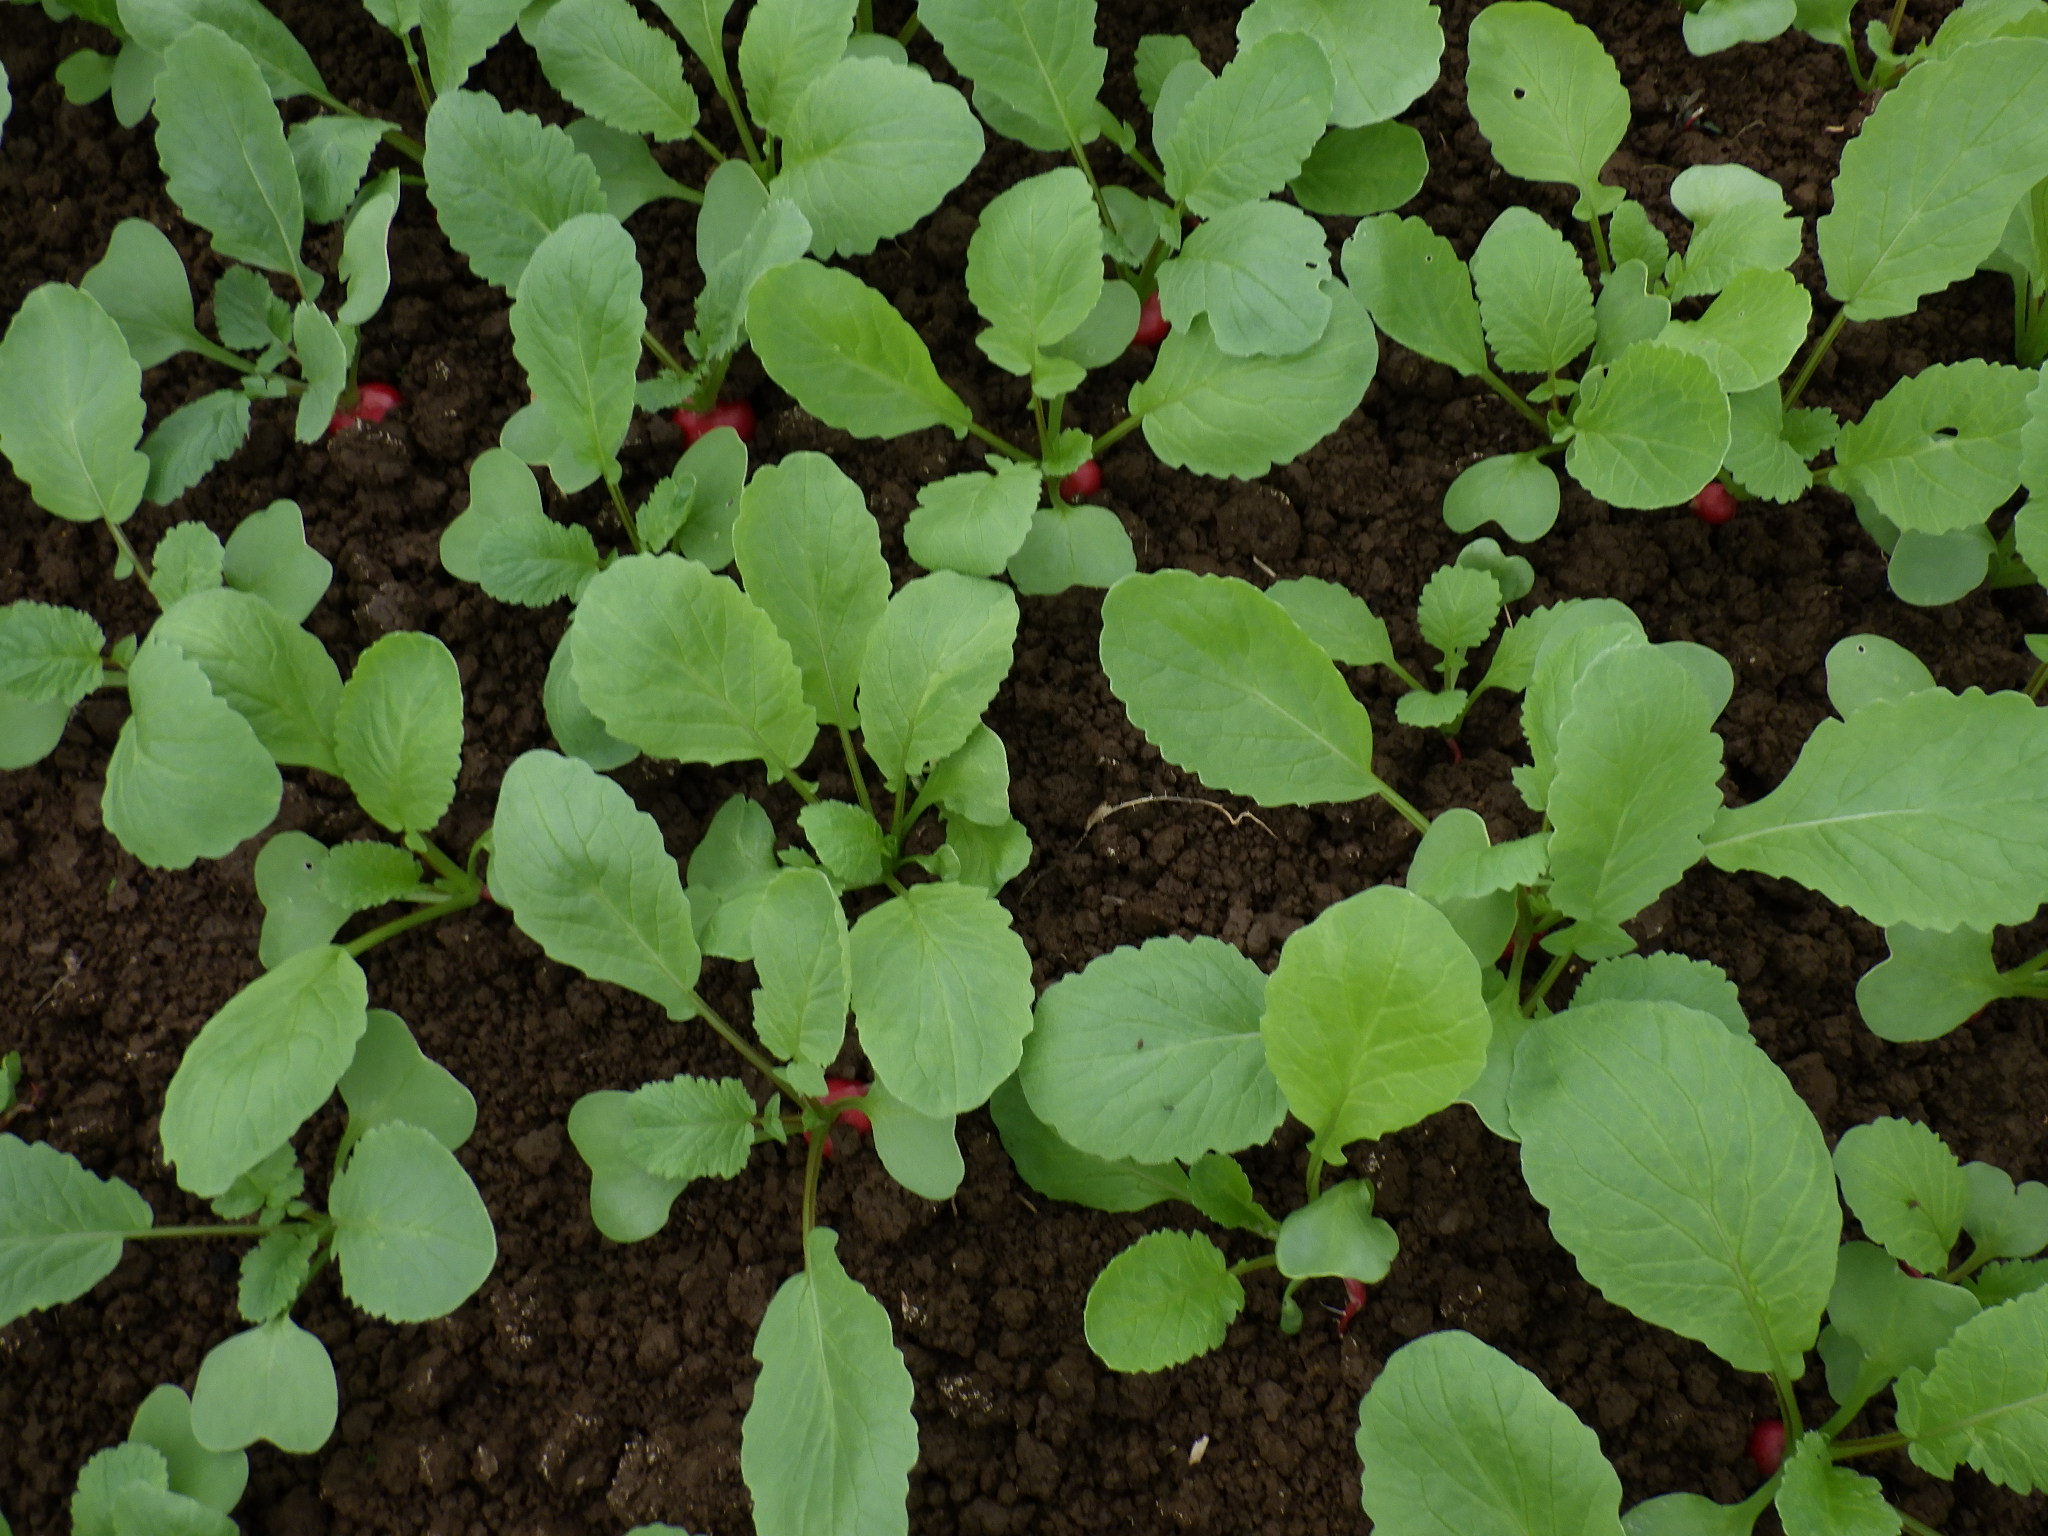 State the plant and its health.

radish, healthy
